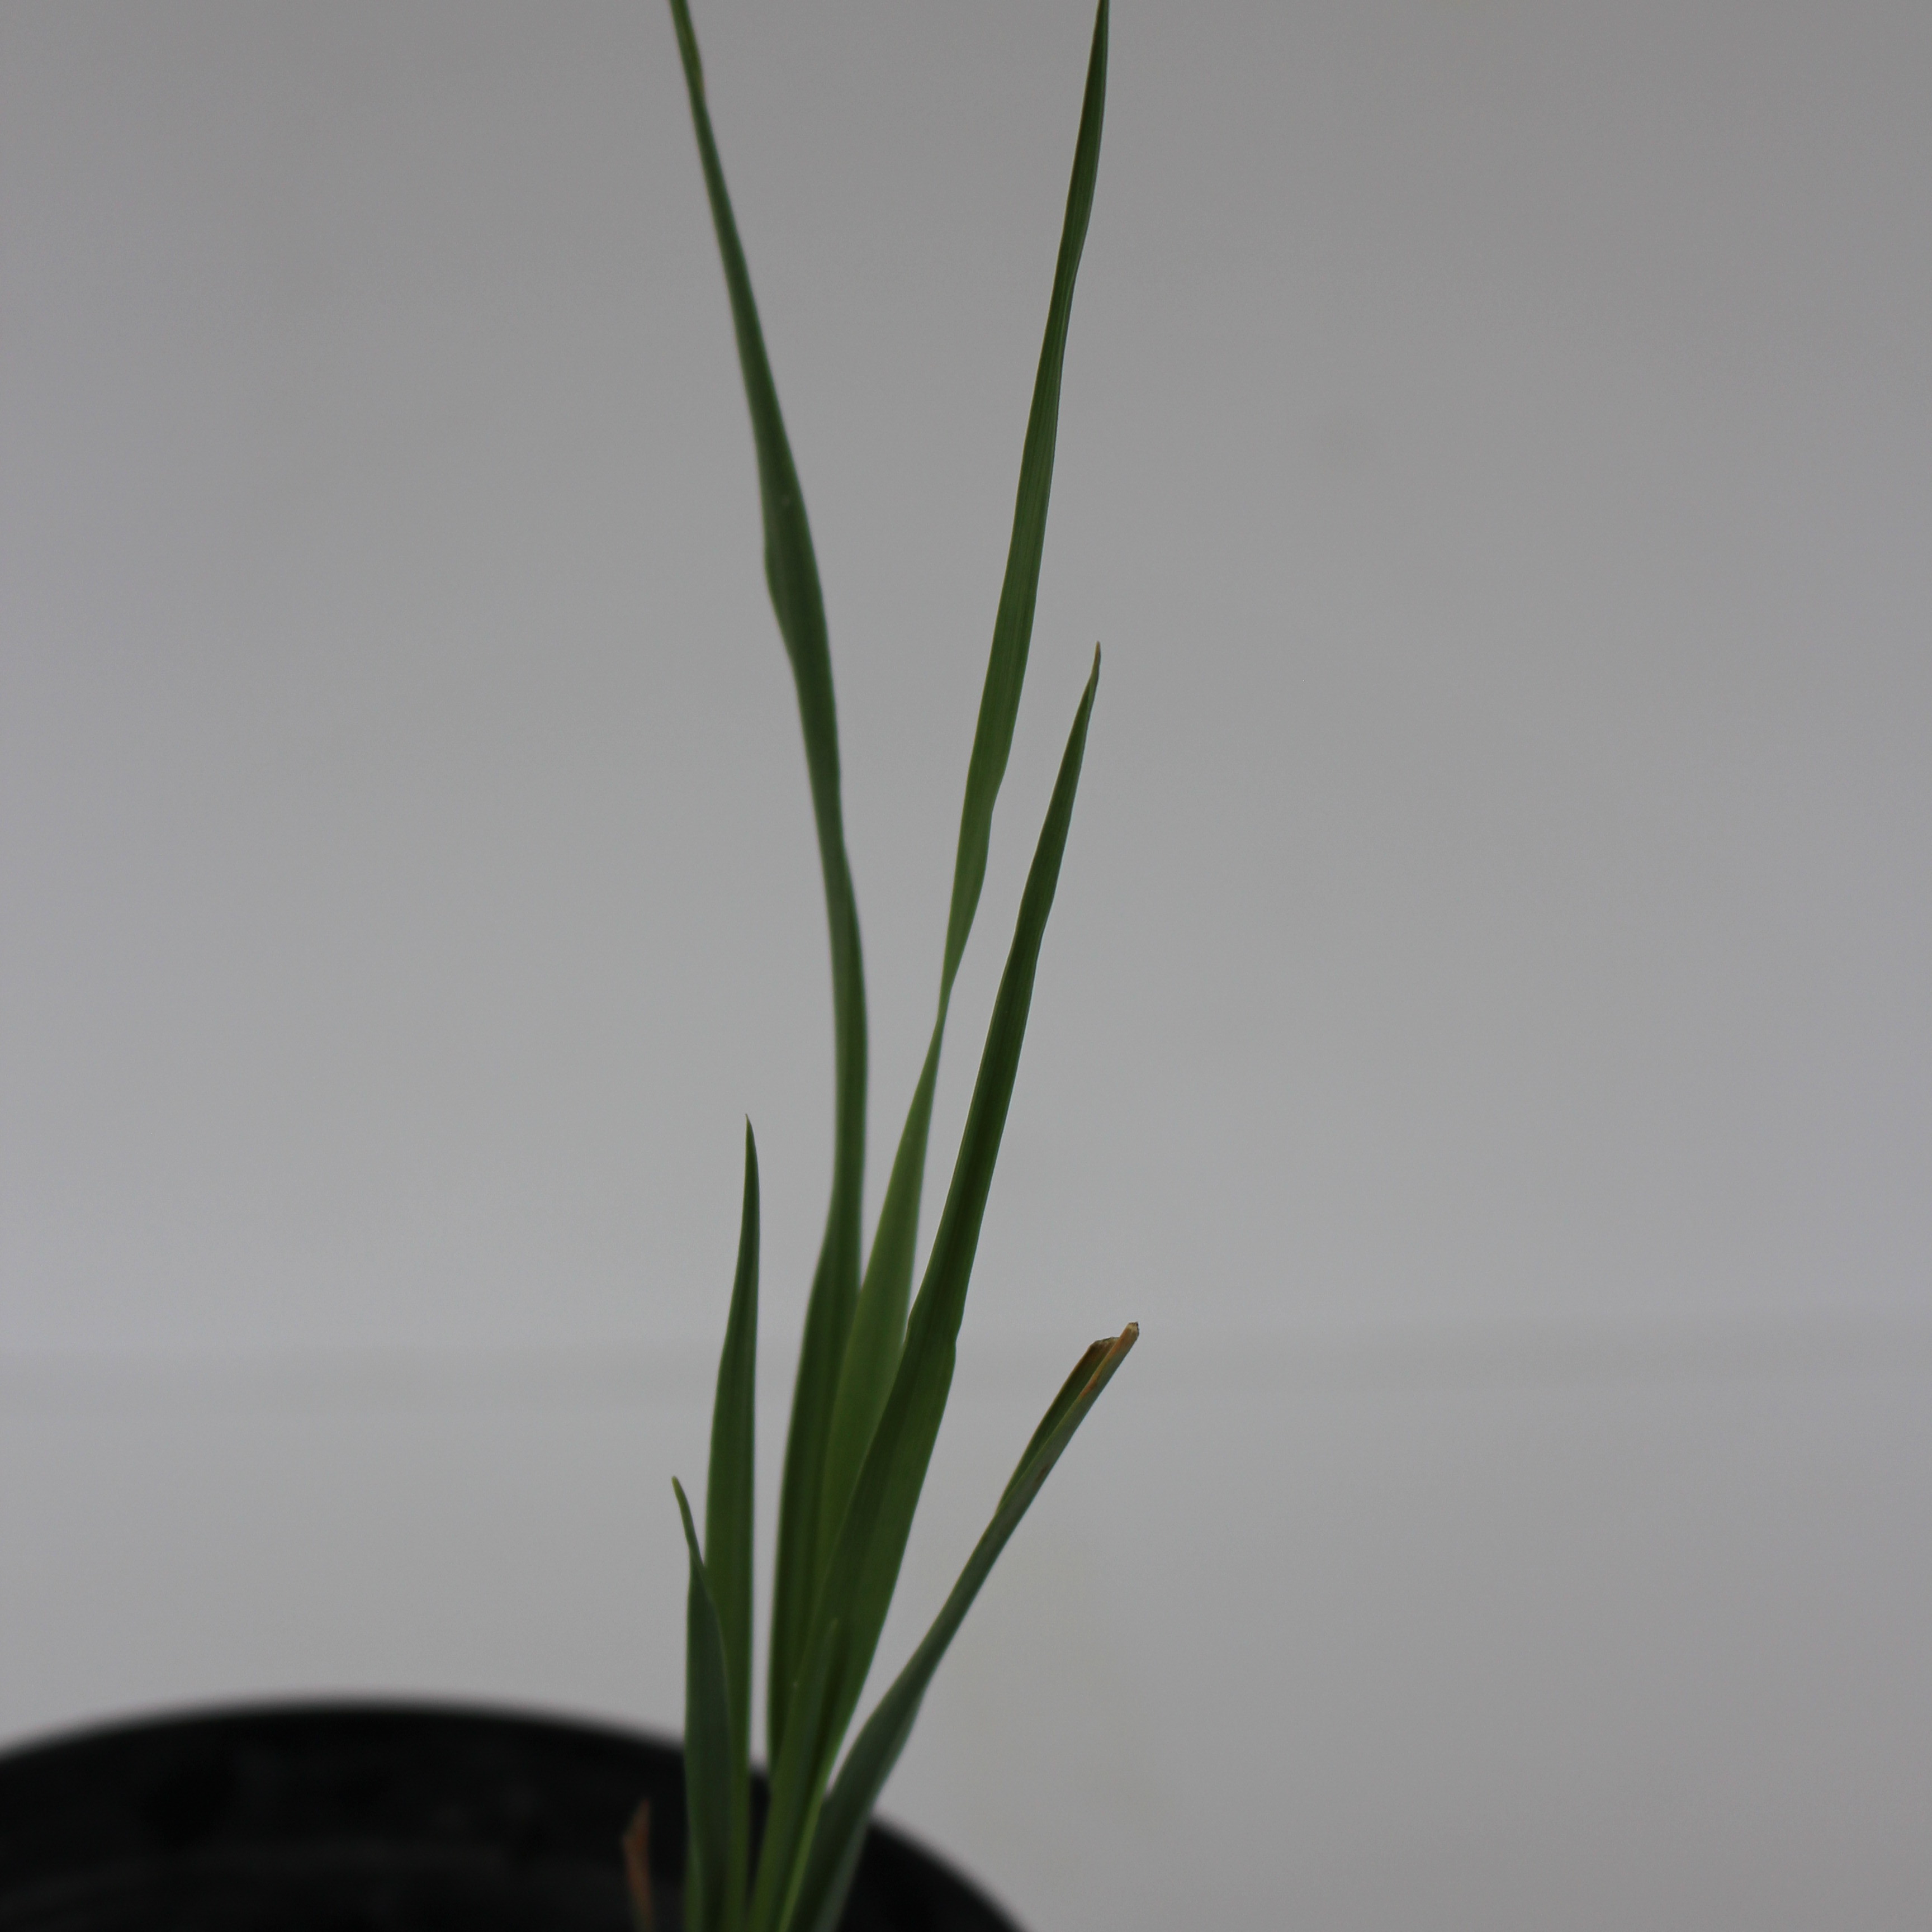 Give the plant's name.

Avena sterilis
